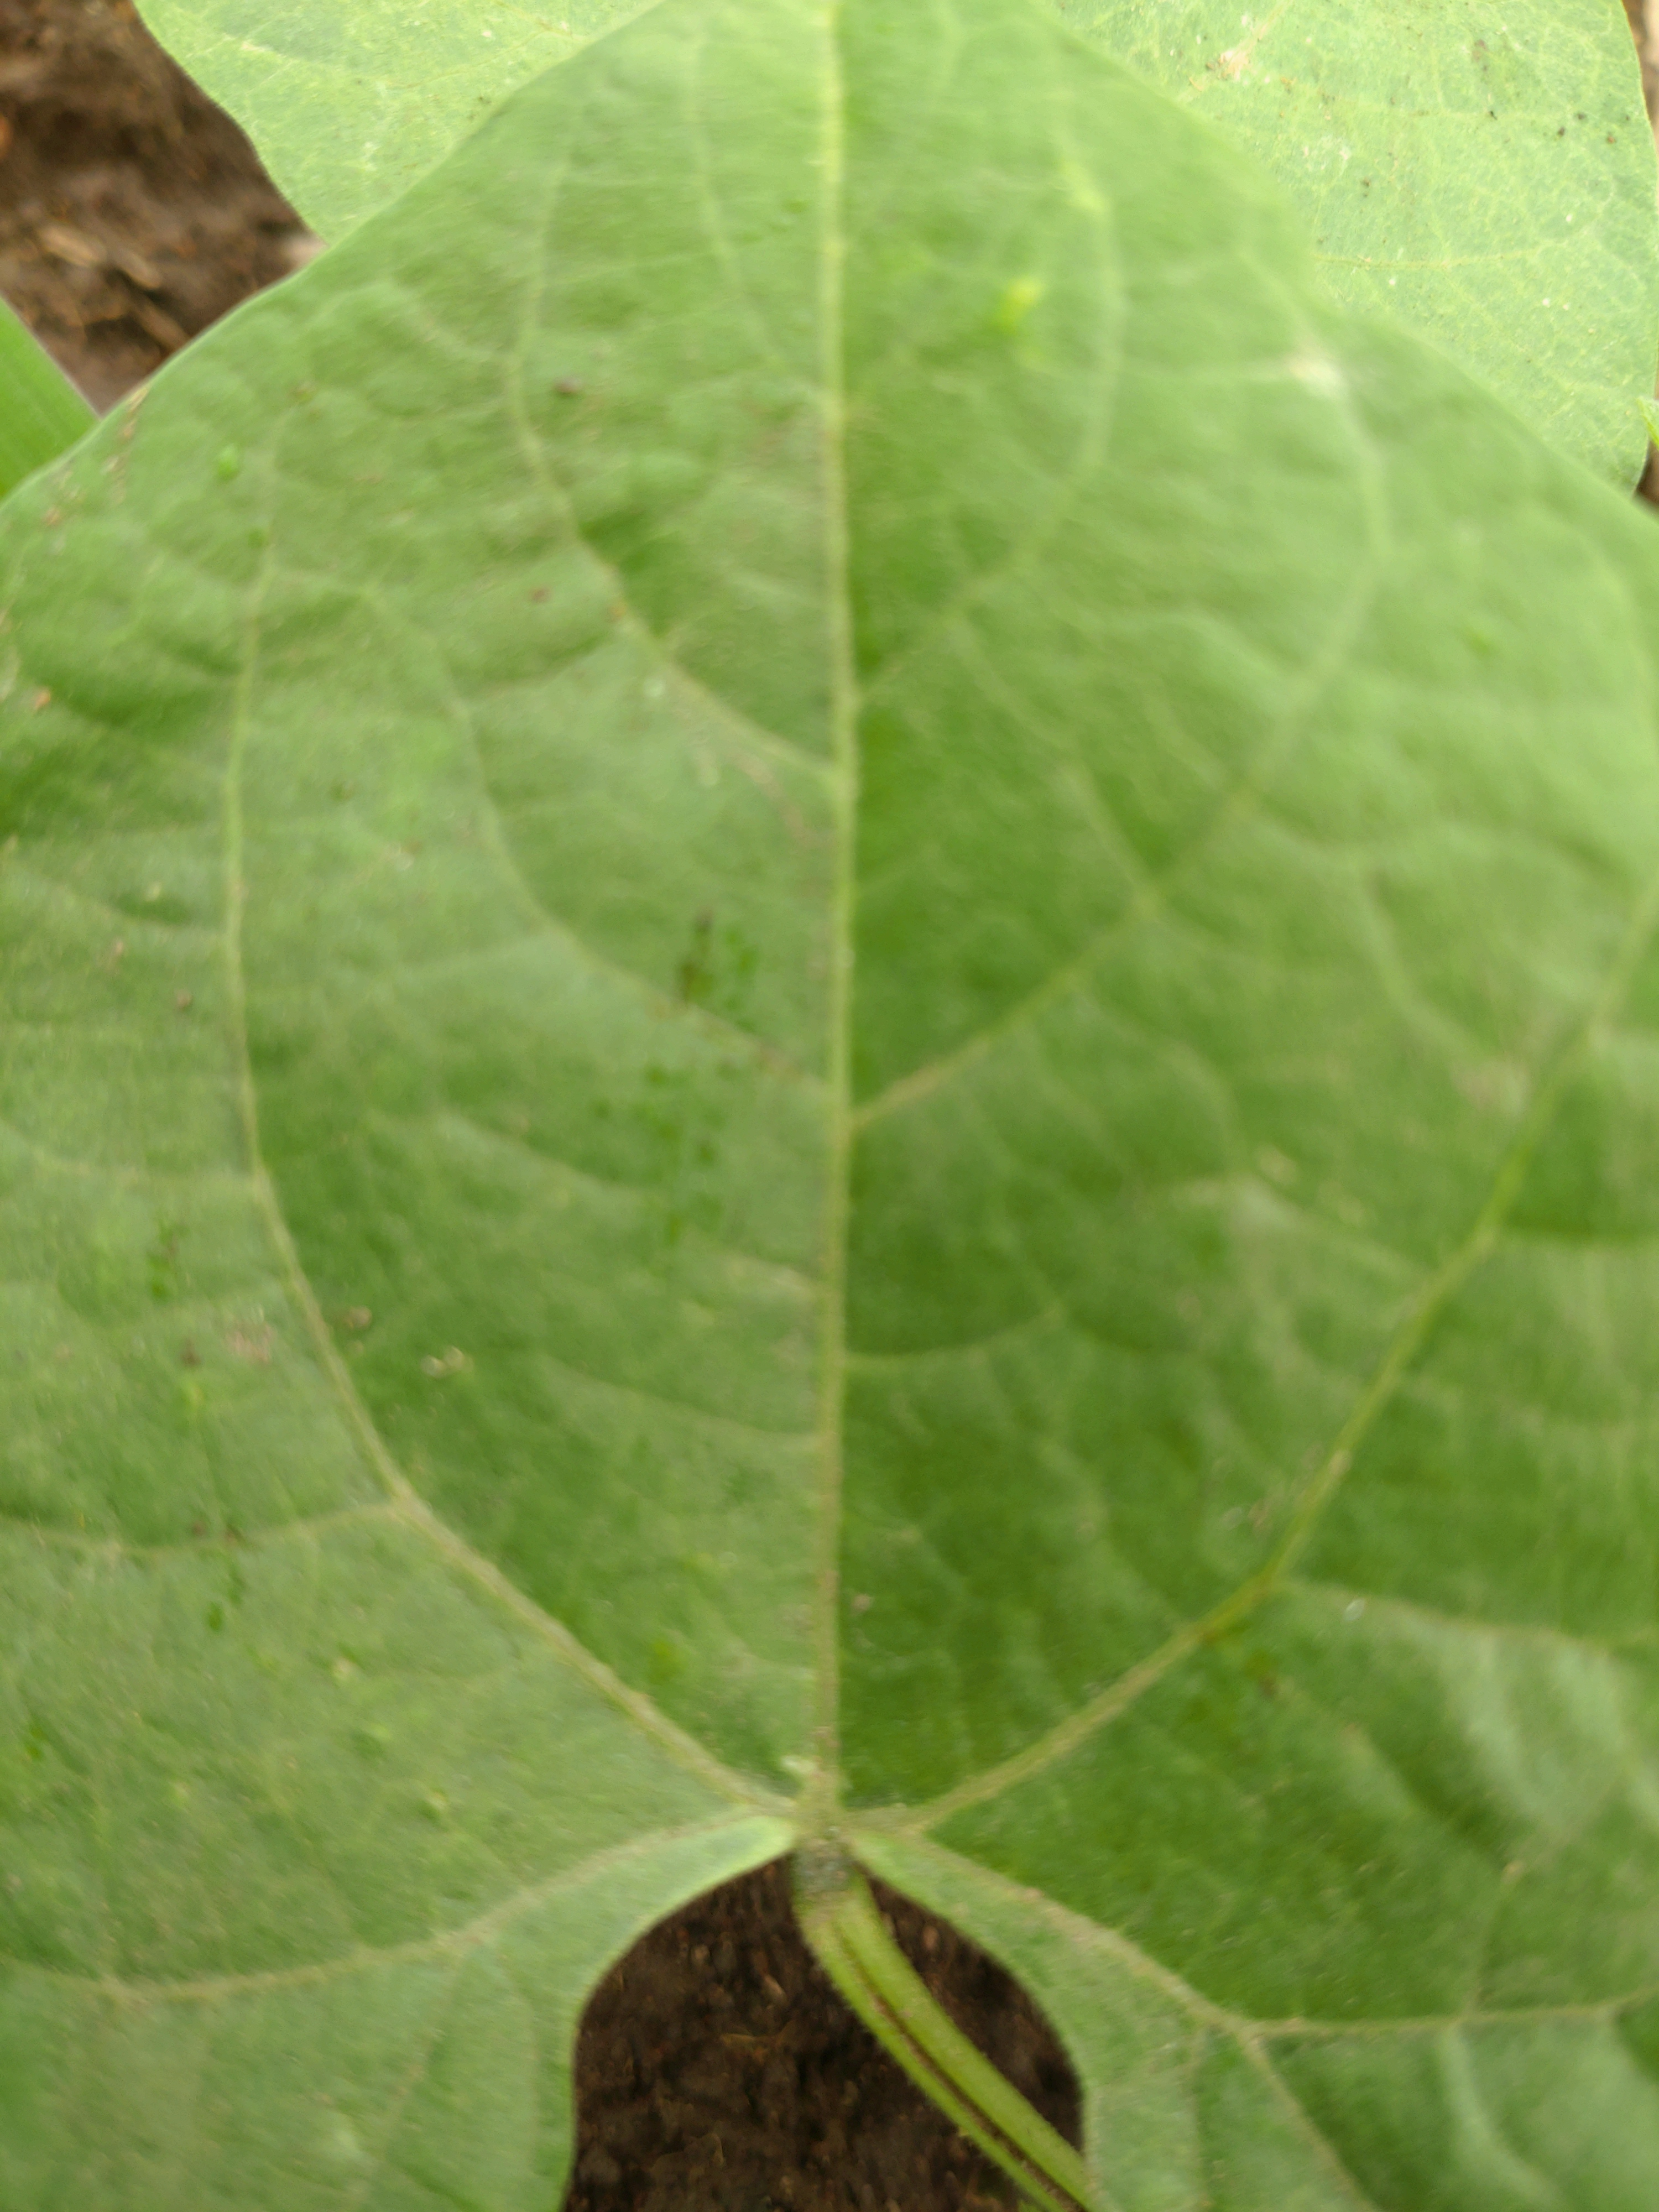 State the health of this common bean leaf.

healthy
